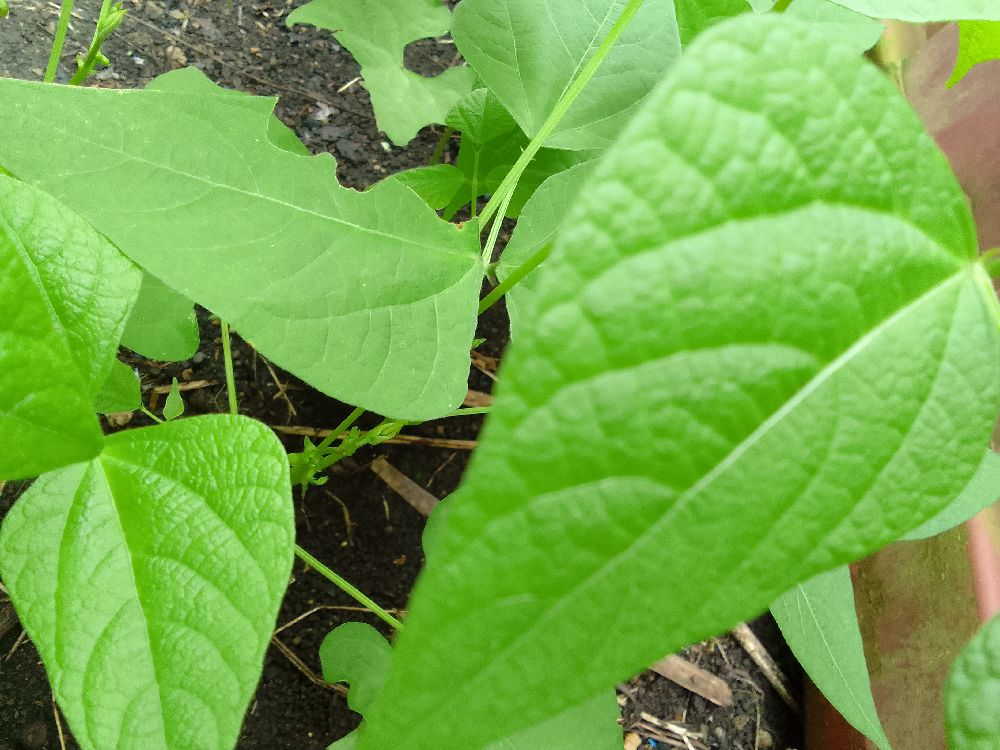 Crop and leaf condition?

common bean, healthy
